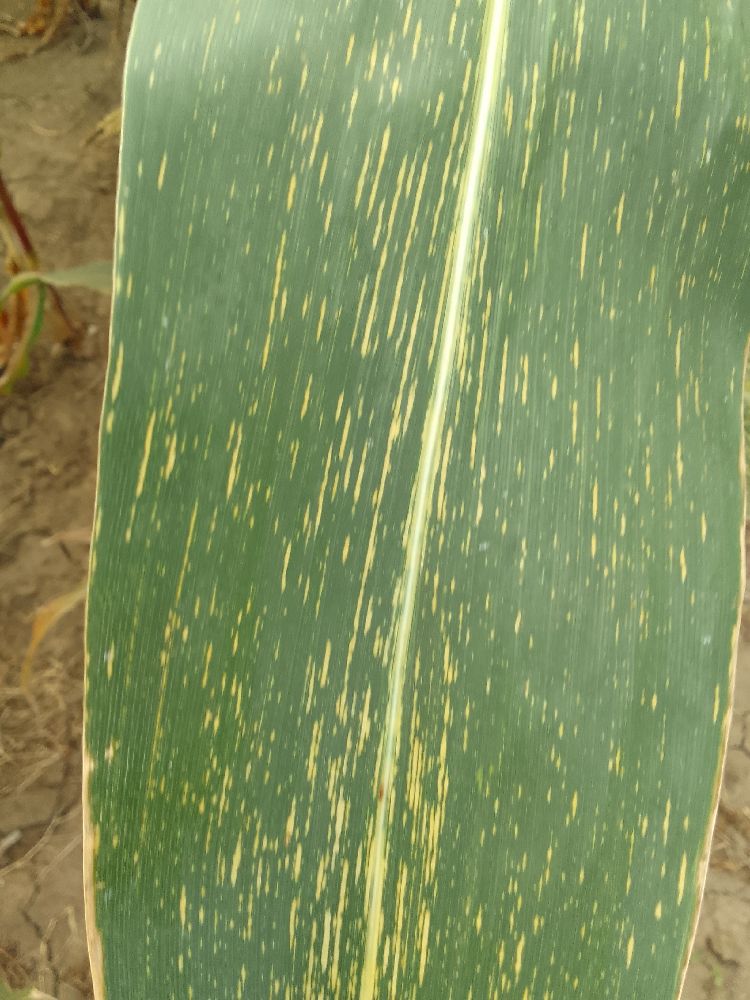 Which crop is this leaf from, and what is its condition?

maize, maize streak virus
